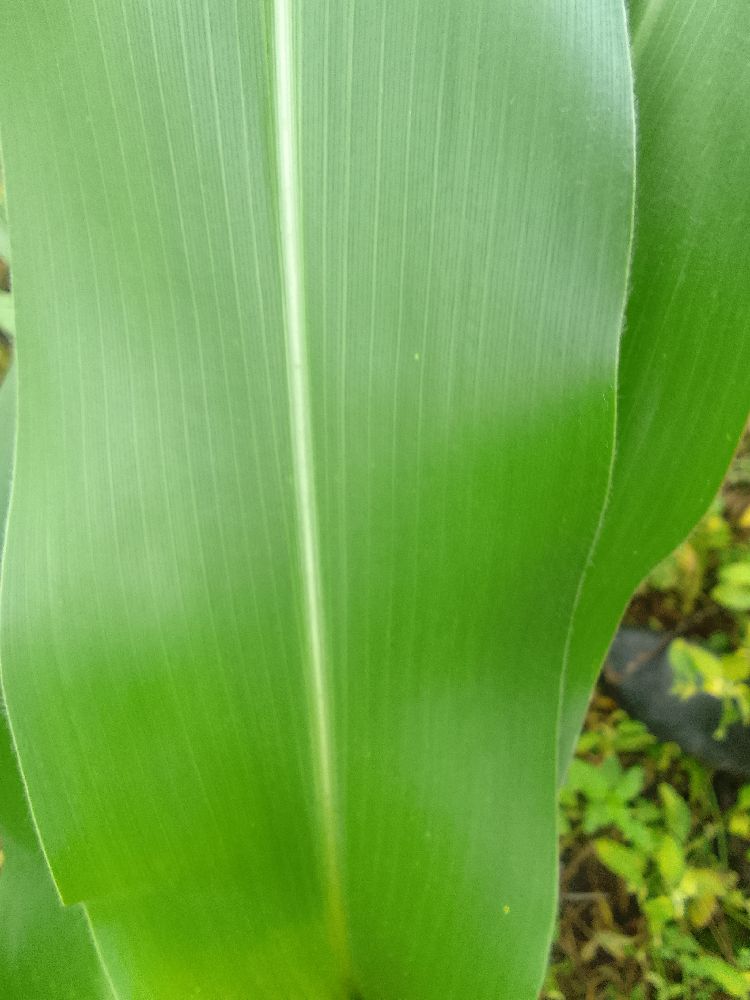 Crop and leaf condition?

maize, healthy
